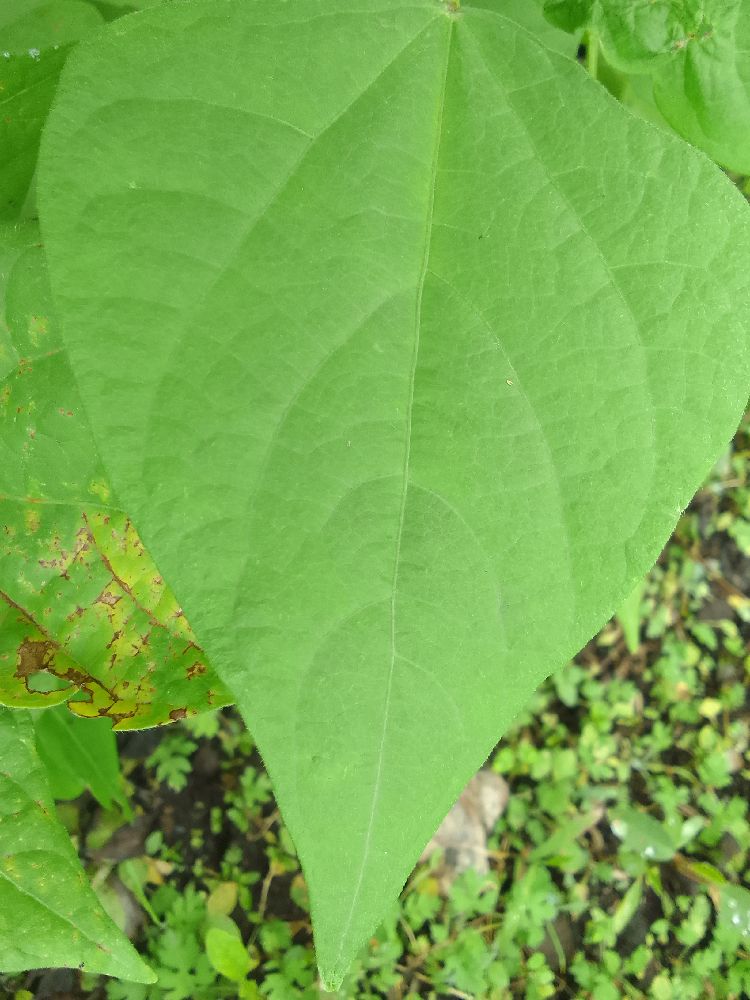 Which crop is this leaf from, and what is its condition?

common bean, healthy
